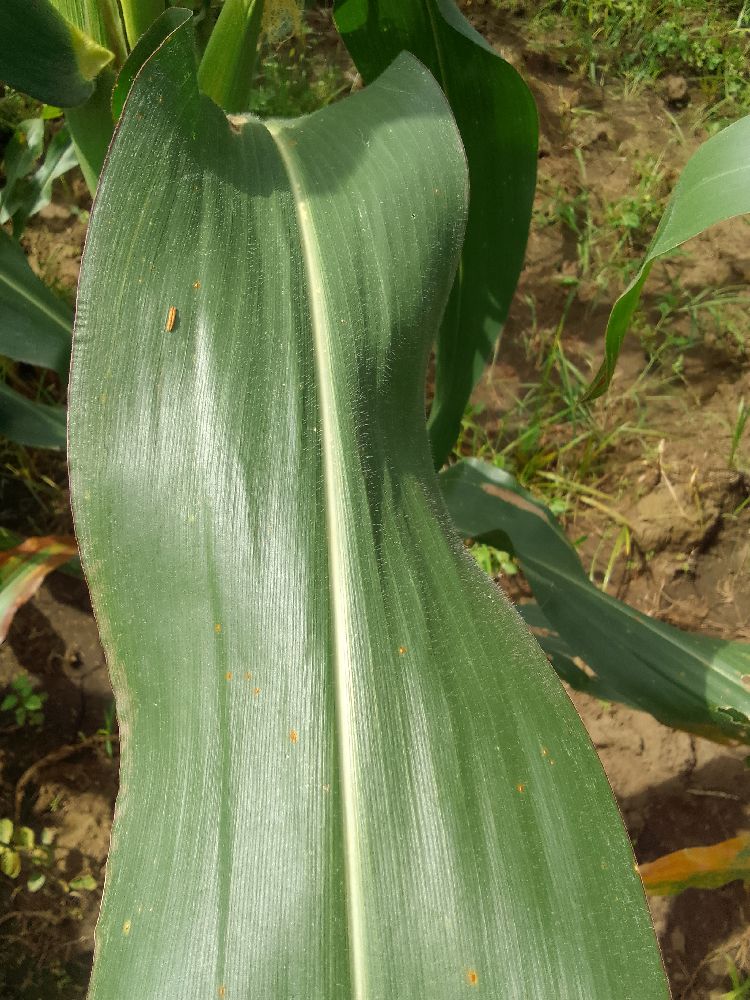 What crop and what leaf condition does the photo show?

maize, healthy
